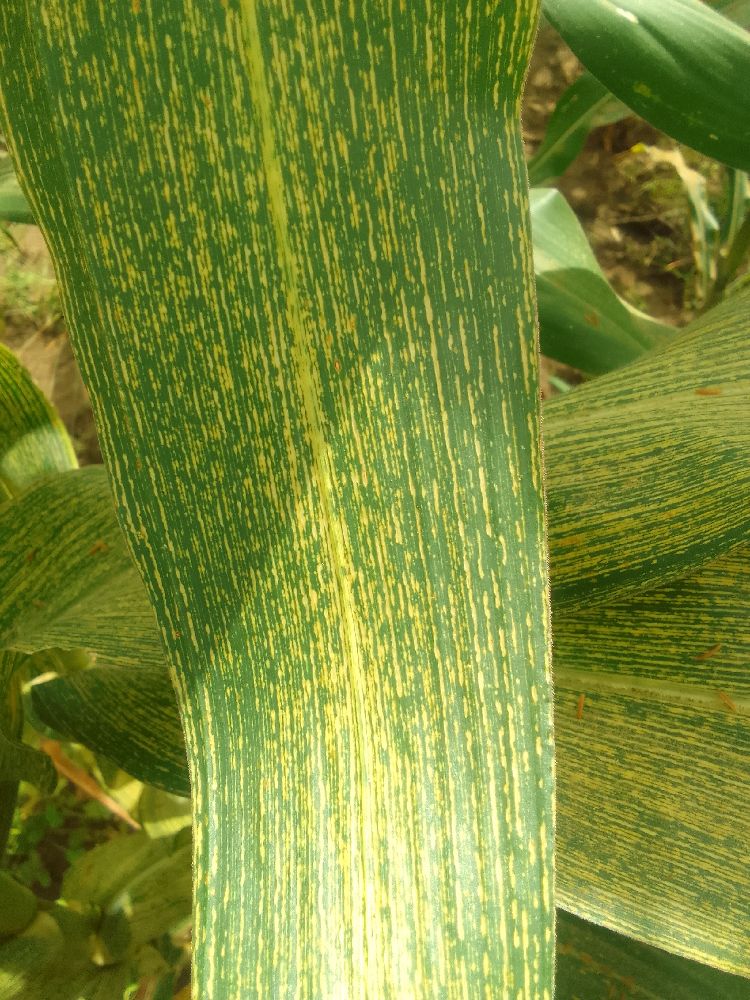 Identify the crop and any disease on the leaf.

maize, maize streak virus
